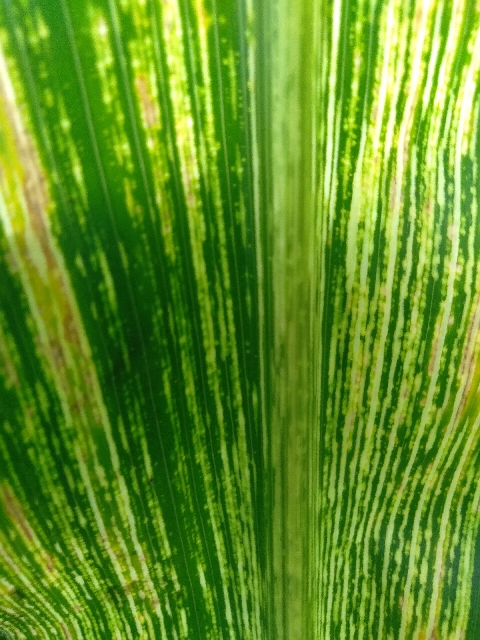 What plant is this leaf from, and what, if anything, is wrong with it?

maize, maize streak virus
